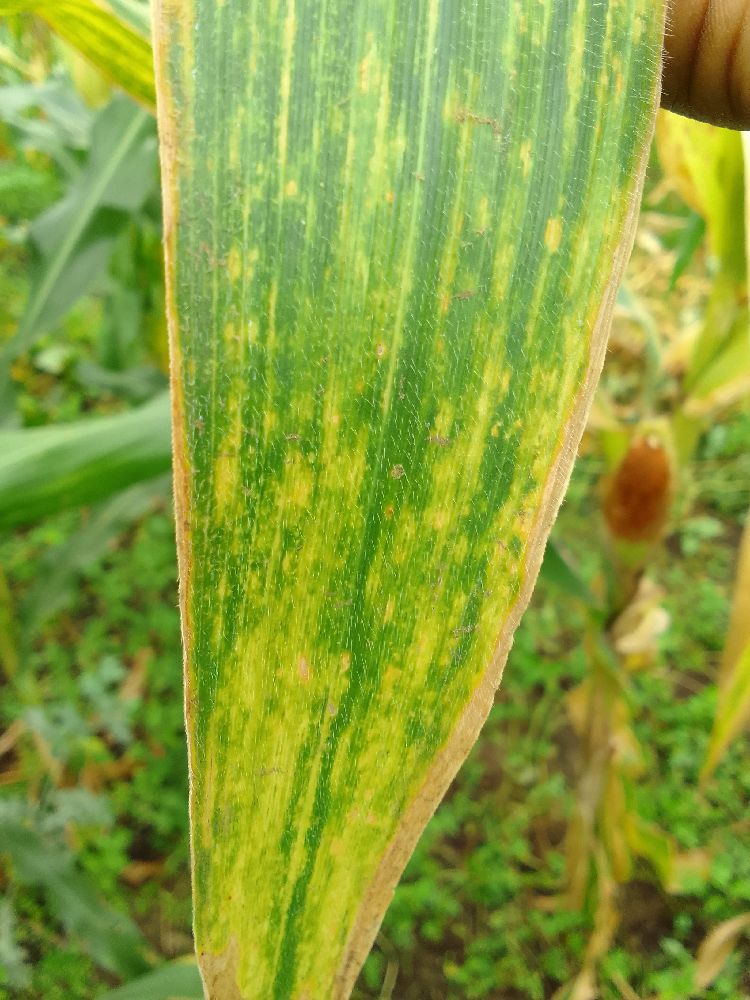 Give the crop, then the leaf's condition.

maize, maize lethal necrosis
